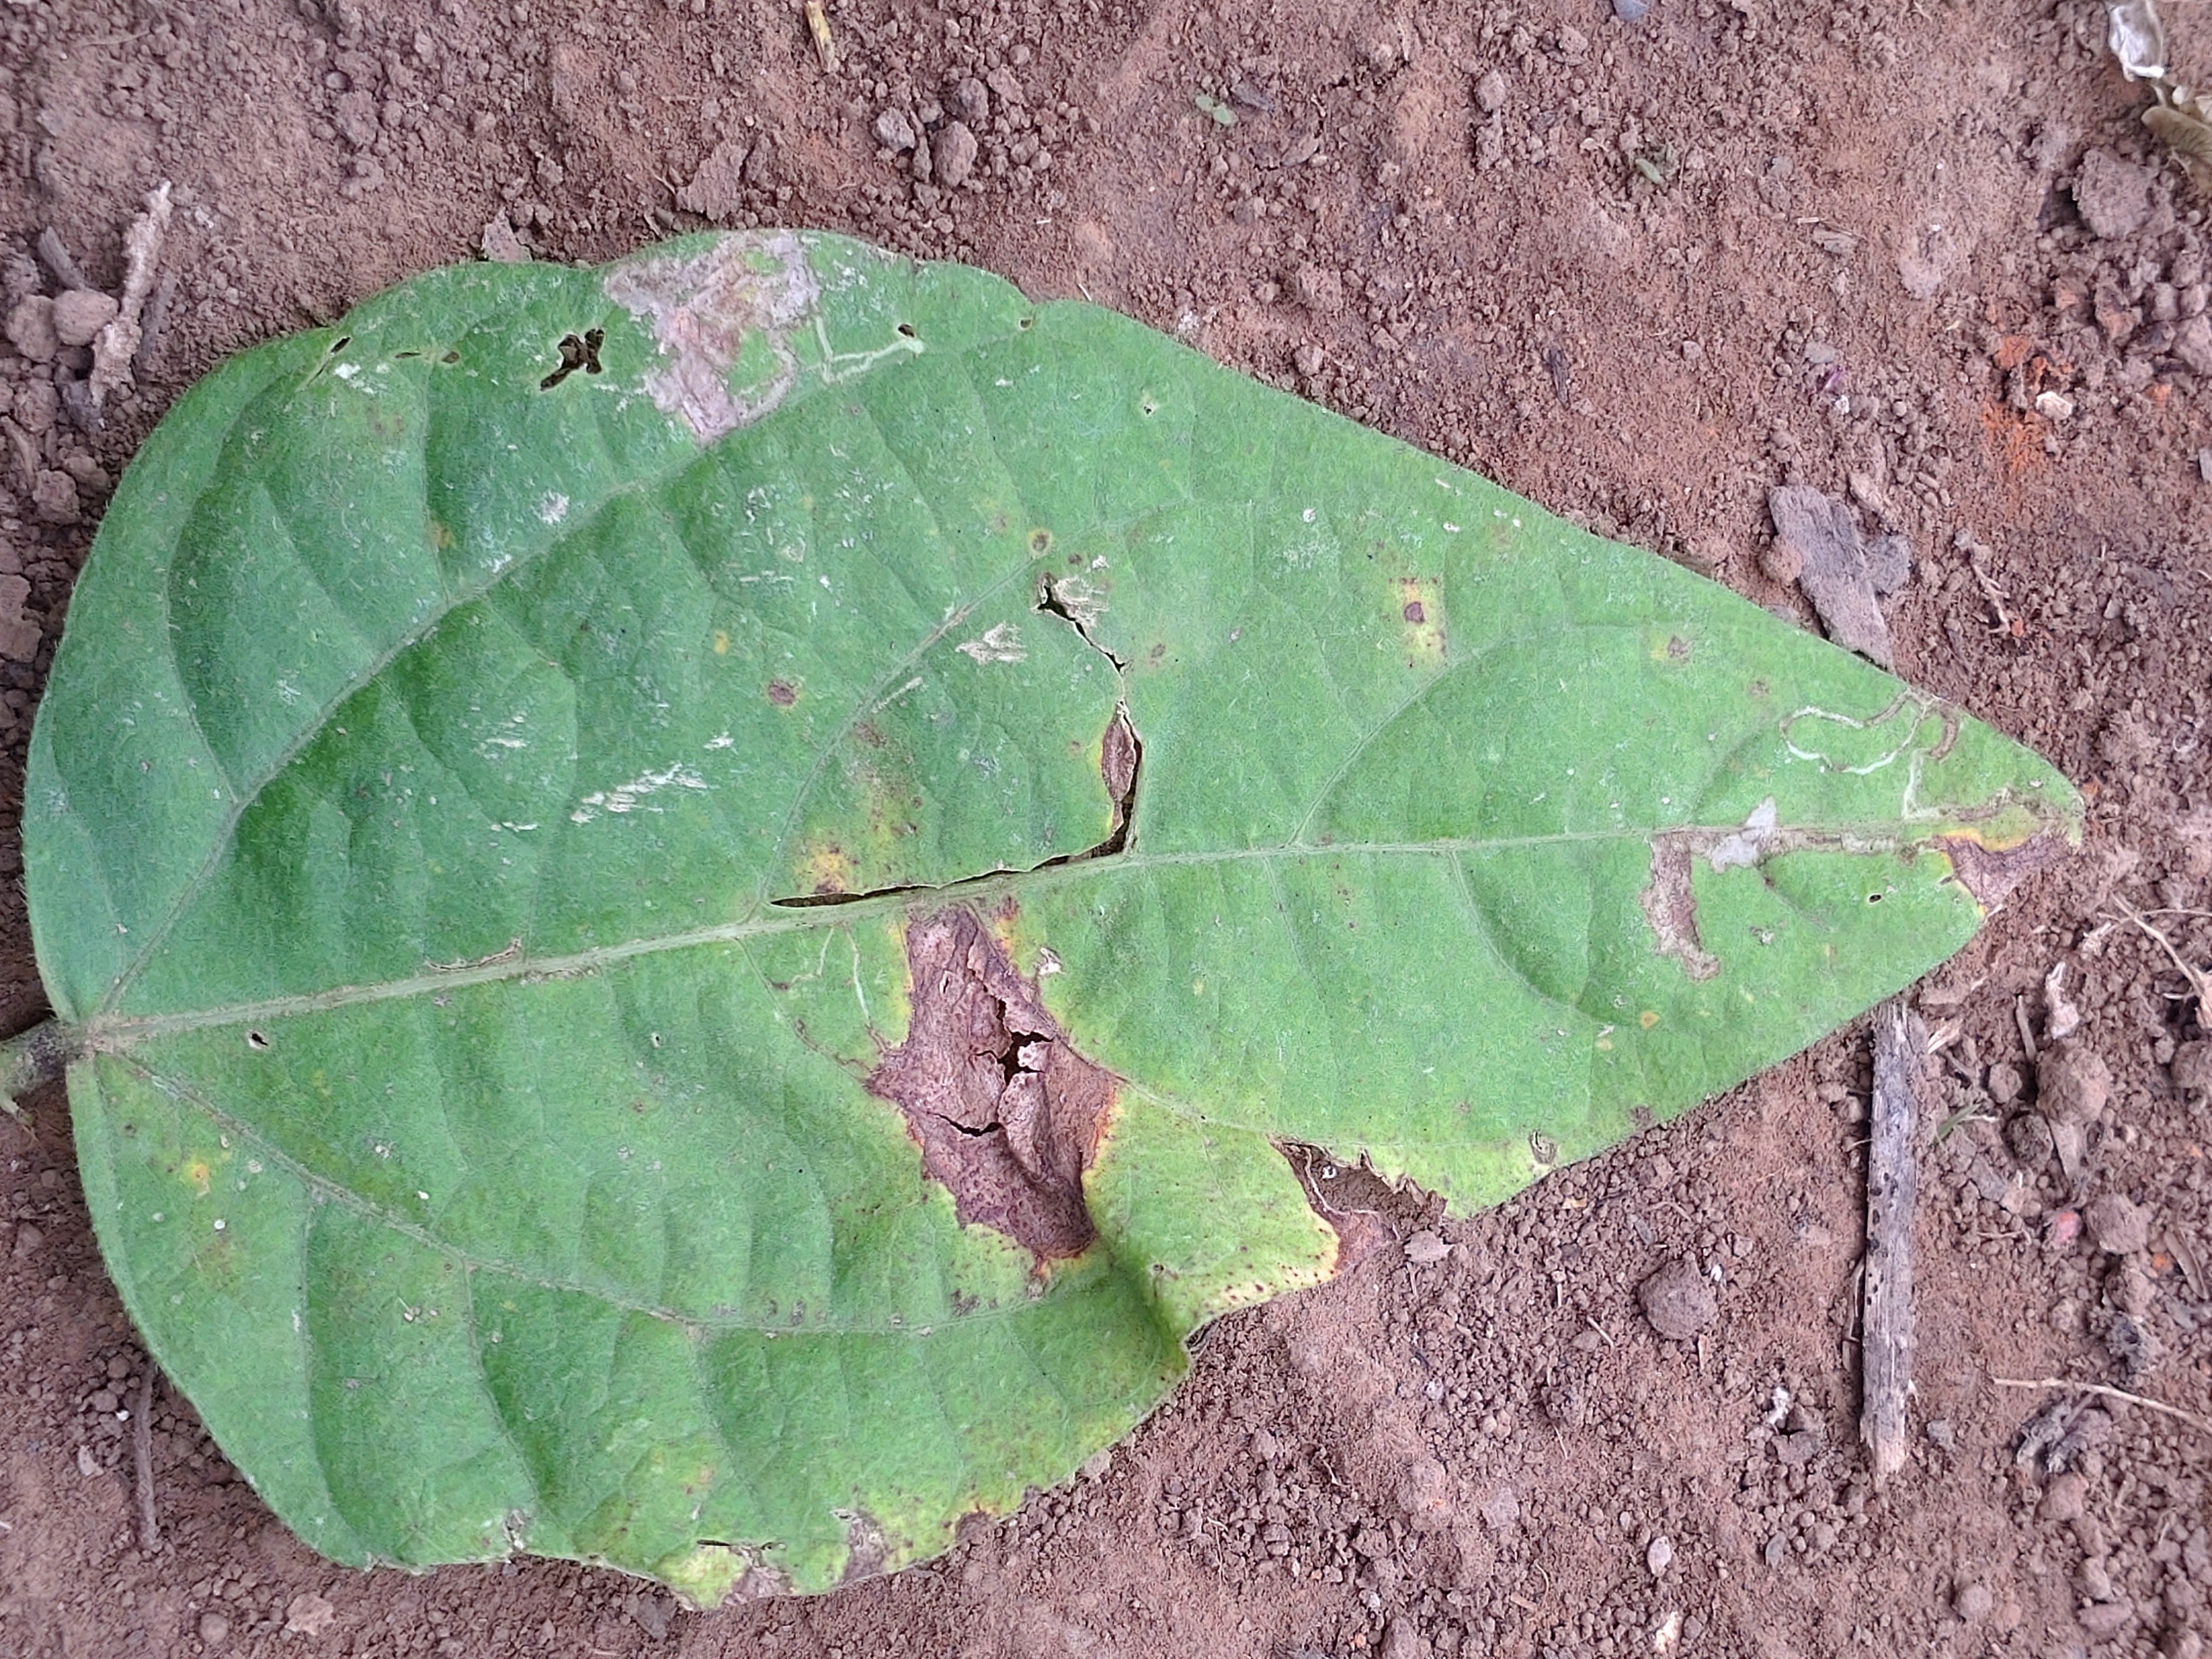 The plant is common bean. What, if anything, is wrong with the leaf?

anthracnose
